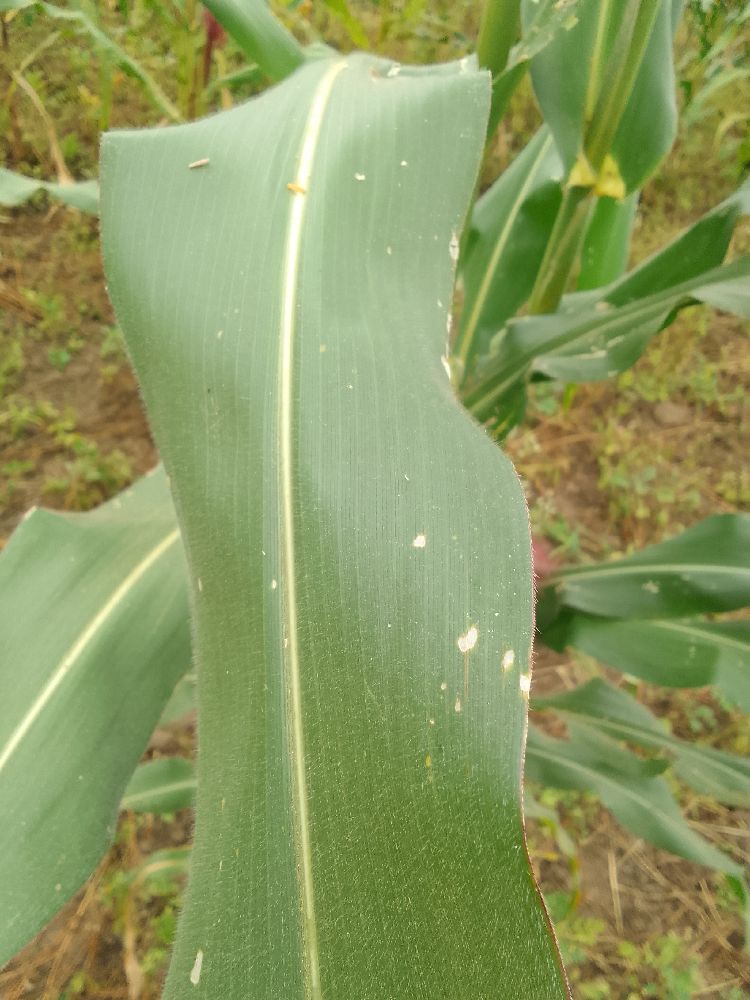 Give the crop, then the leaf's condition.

maize, healthy
